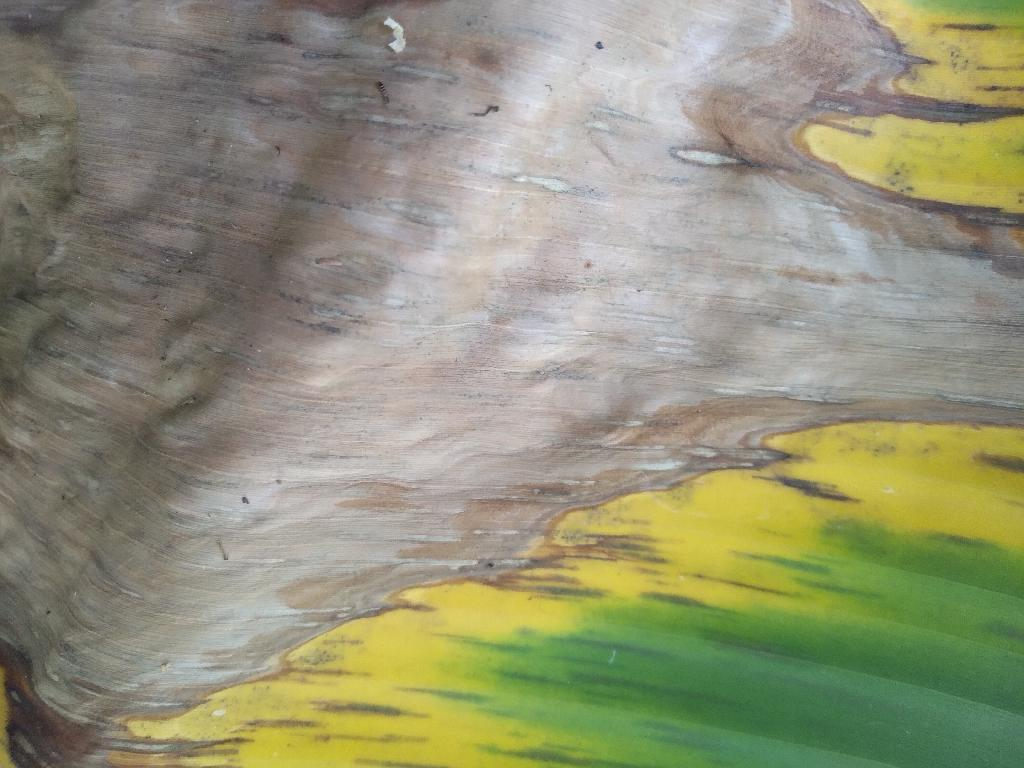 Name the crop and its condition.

banana, black sigatoka
